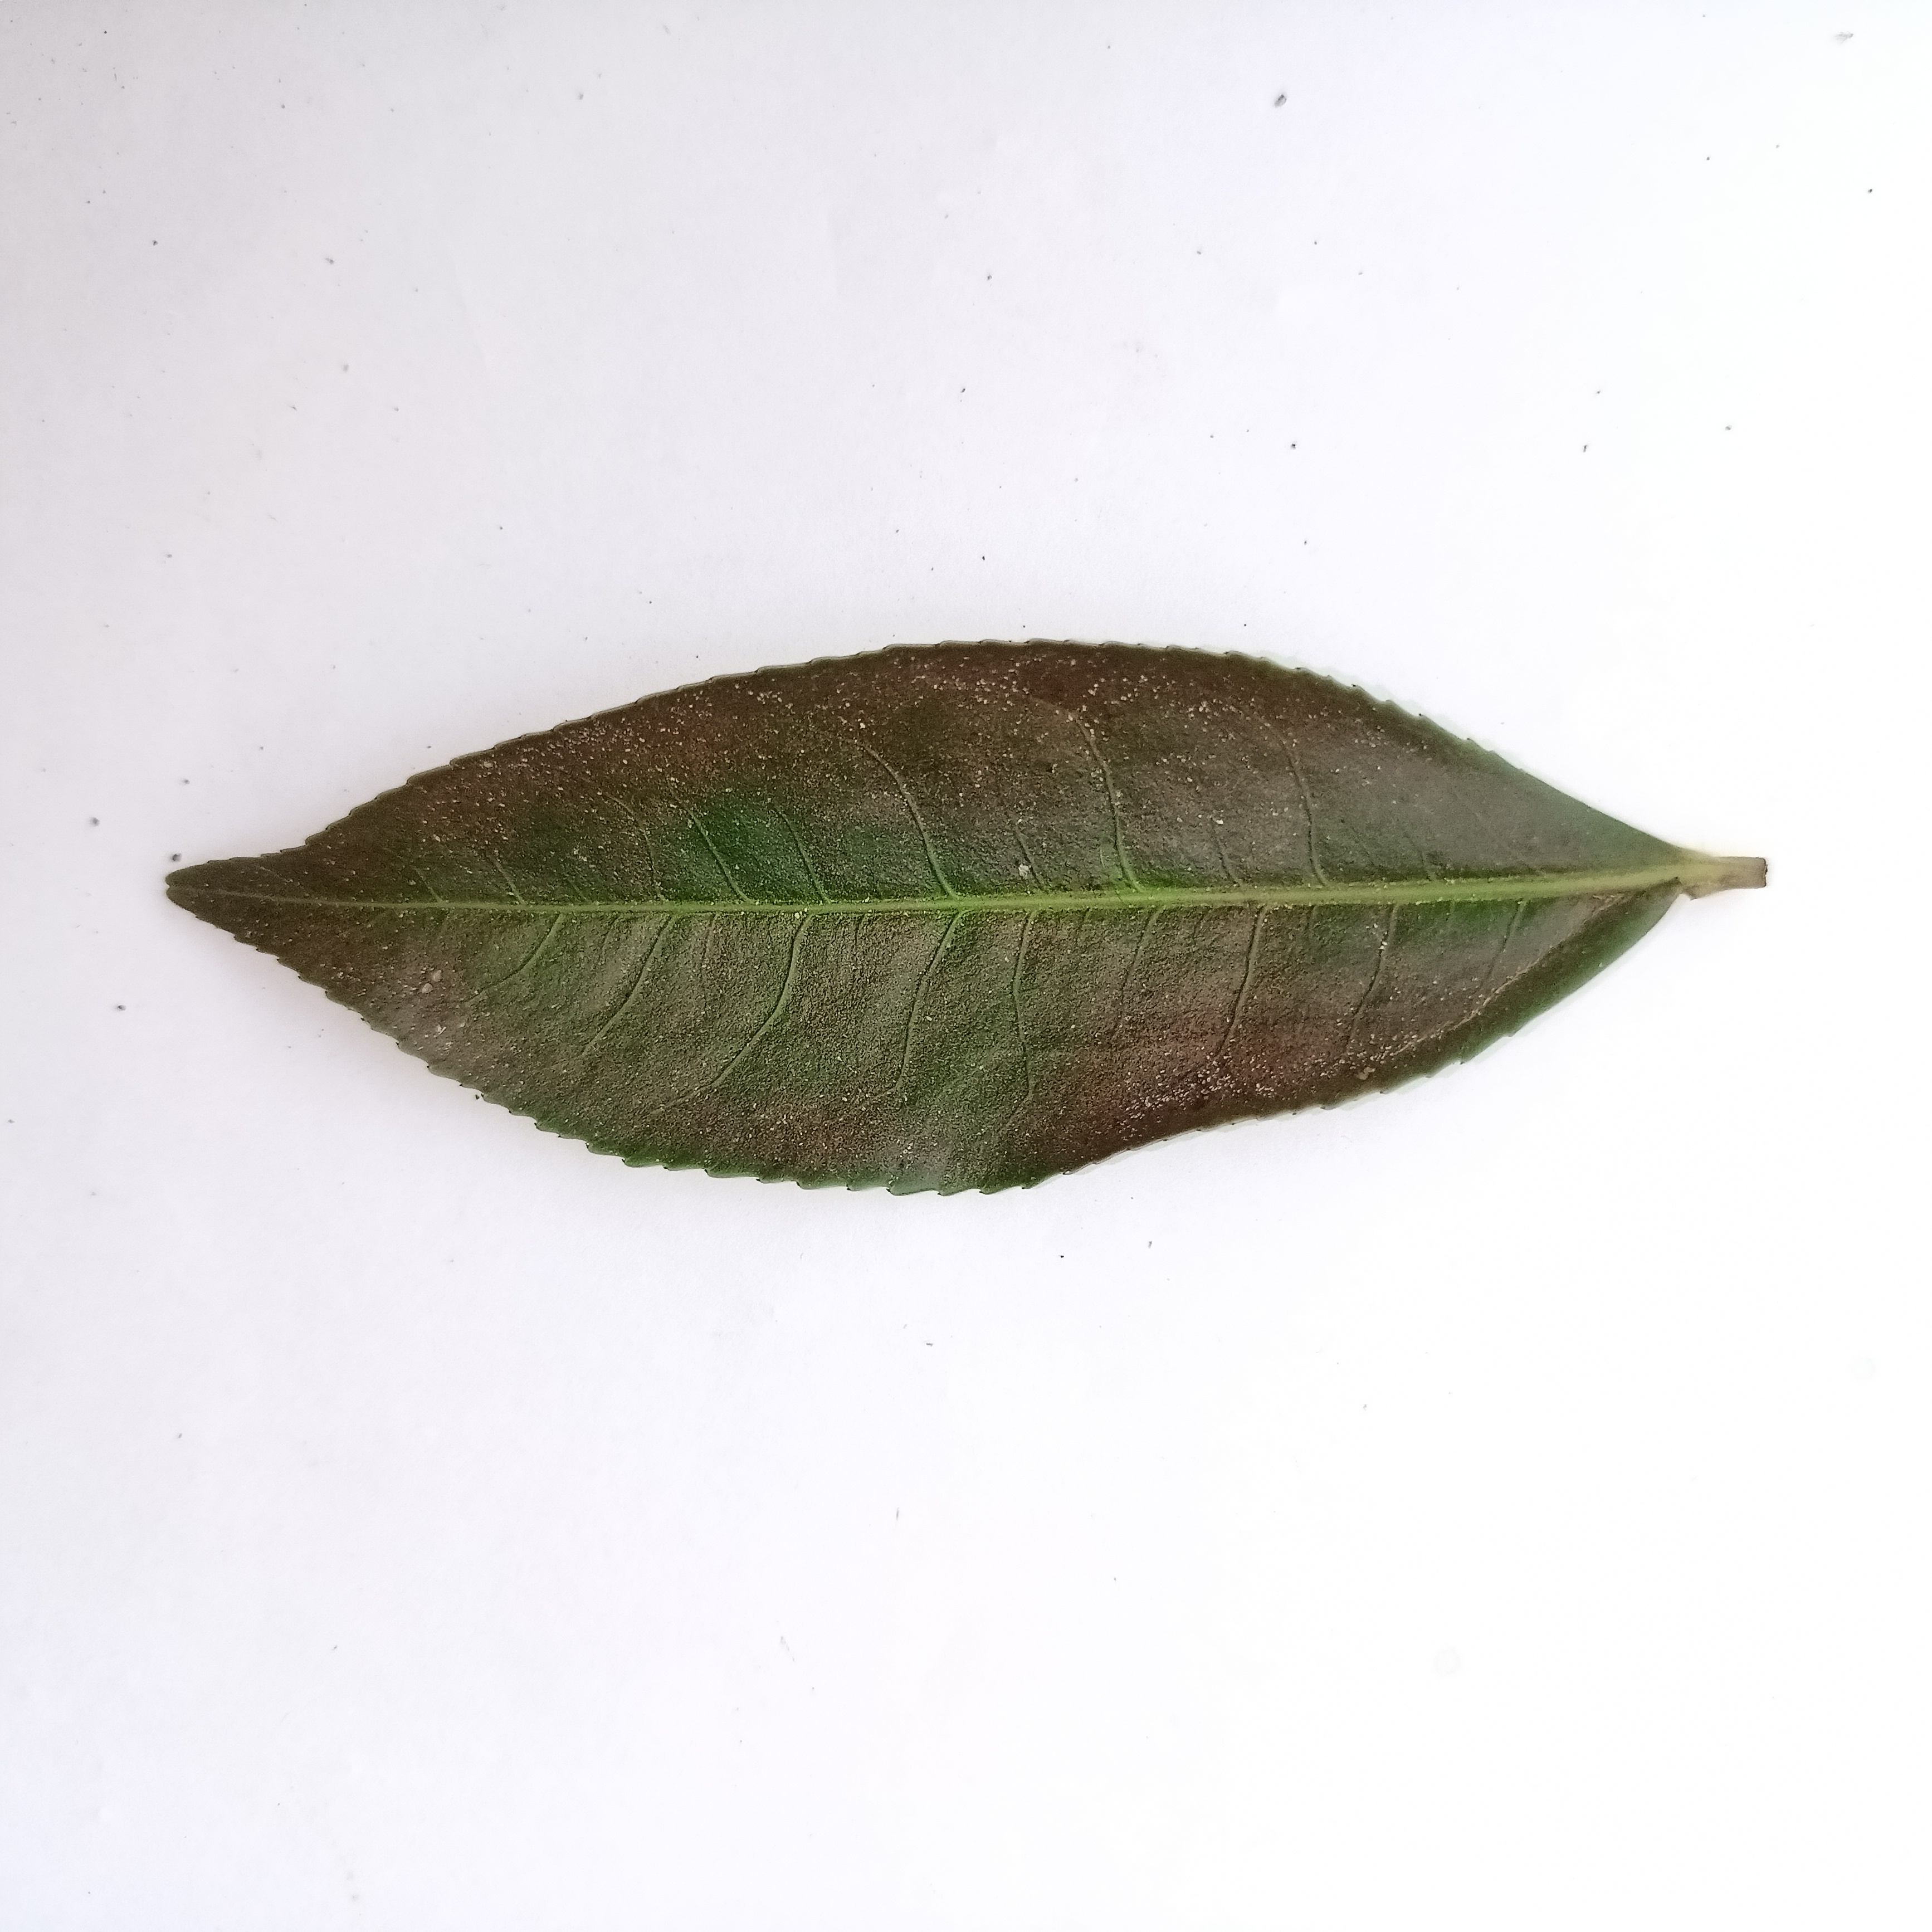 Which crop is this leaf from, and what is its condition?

tea, red rust
